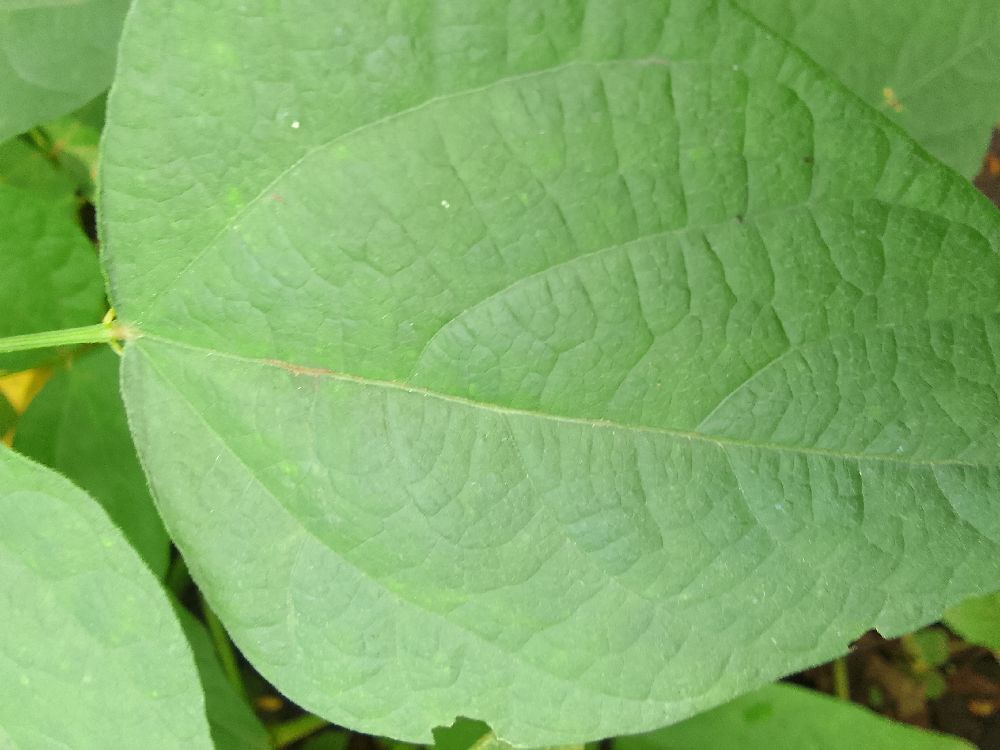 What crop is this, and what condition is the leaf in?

common bean, healthy
